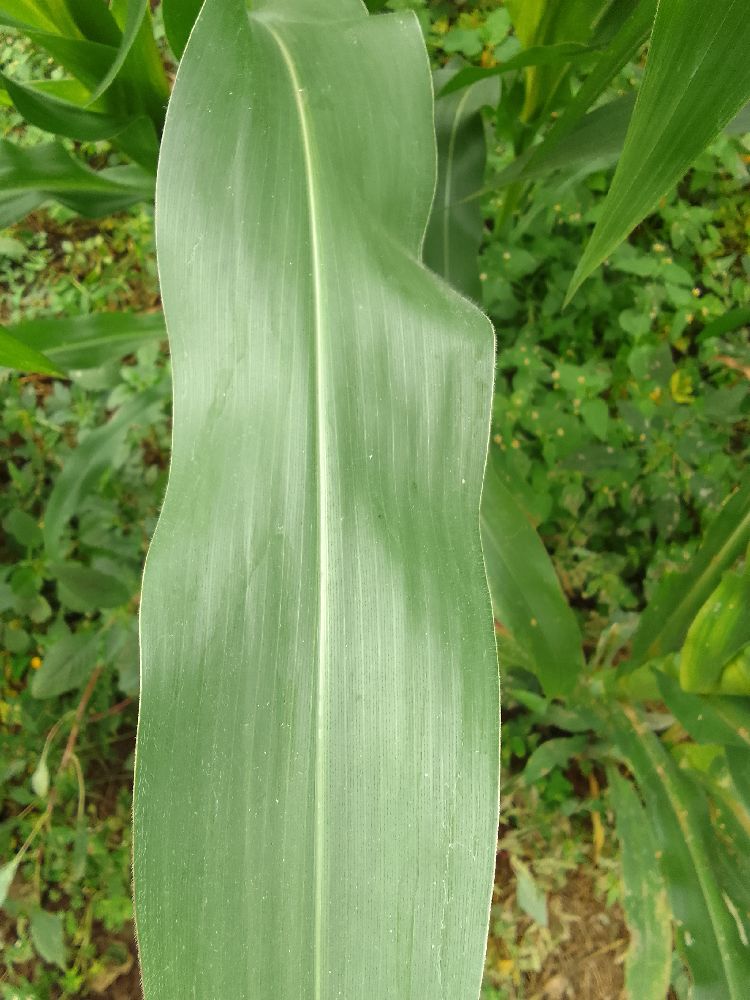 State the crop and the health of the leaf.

maize, healthy
